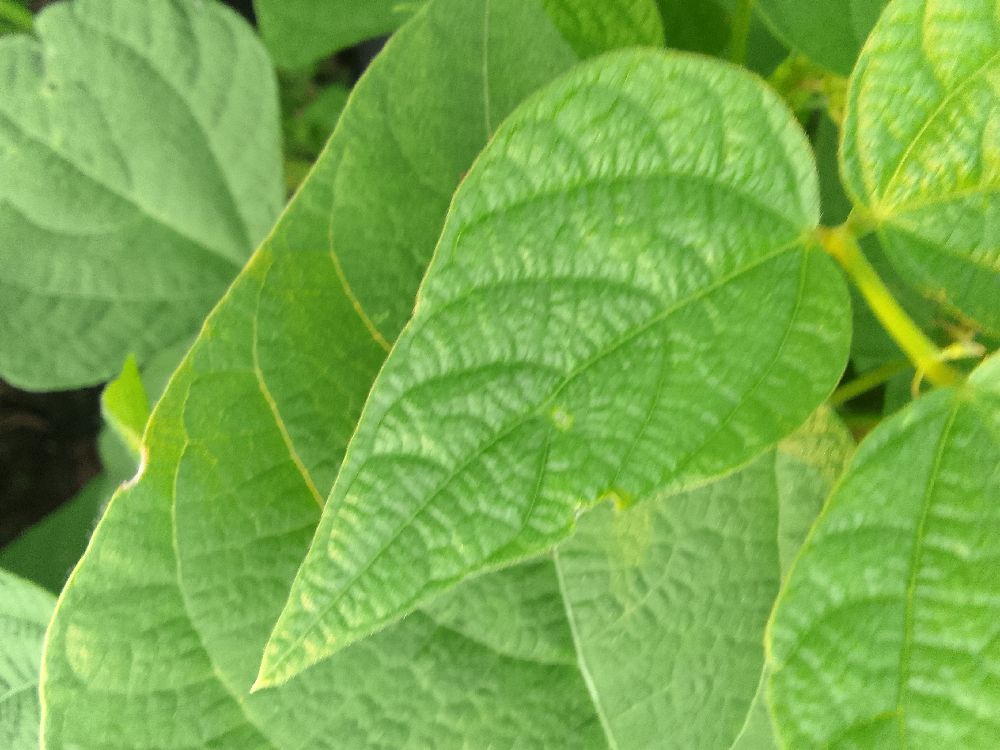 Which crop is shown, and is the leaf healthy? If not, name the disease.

common bean, healthy
